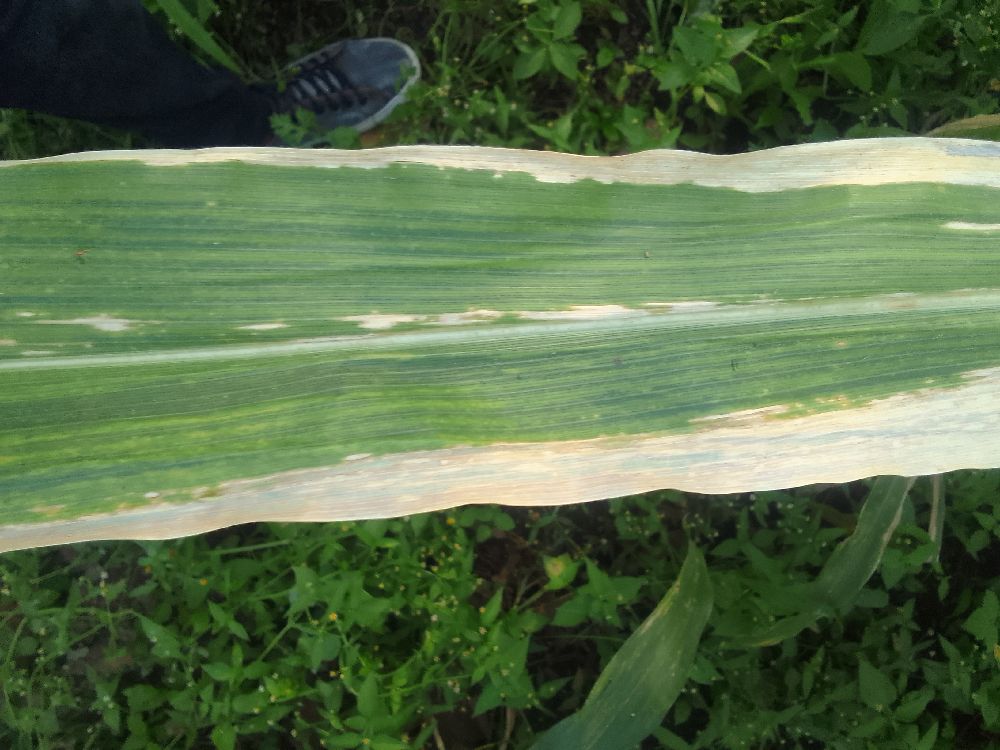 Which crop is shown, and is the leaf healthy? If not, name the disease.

maize, maize lethal necrosis
